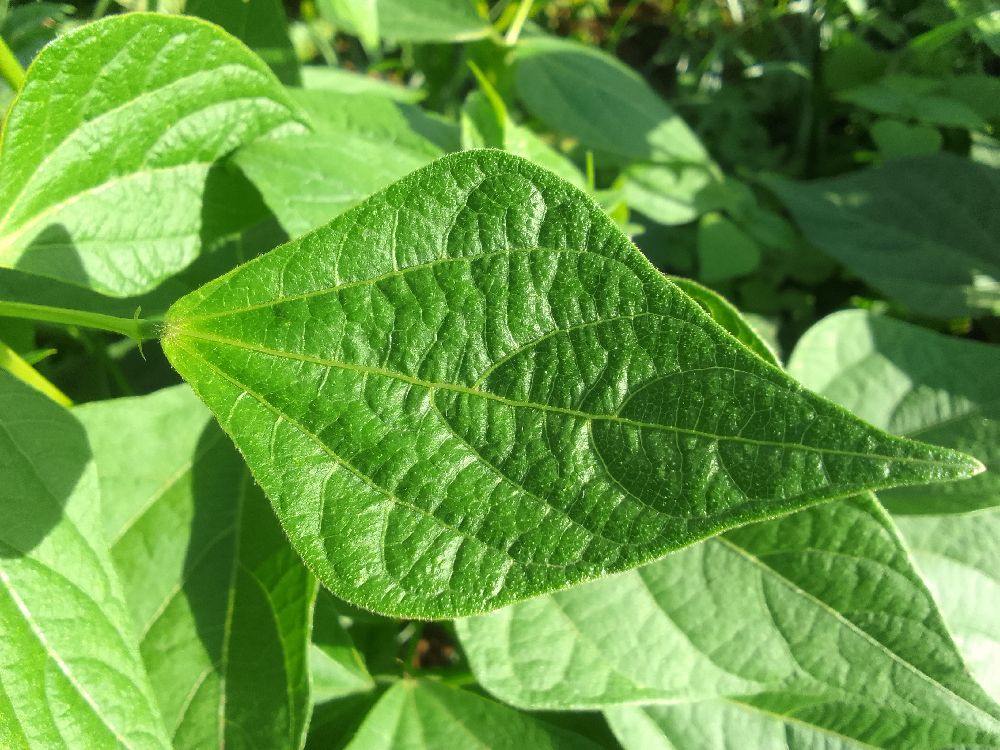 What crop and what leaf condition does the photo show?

common bean, healthy
